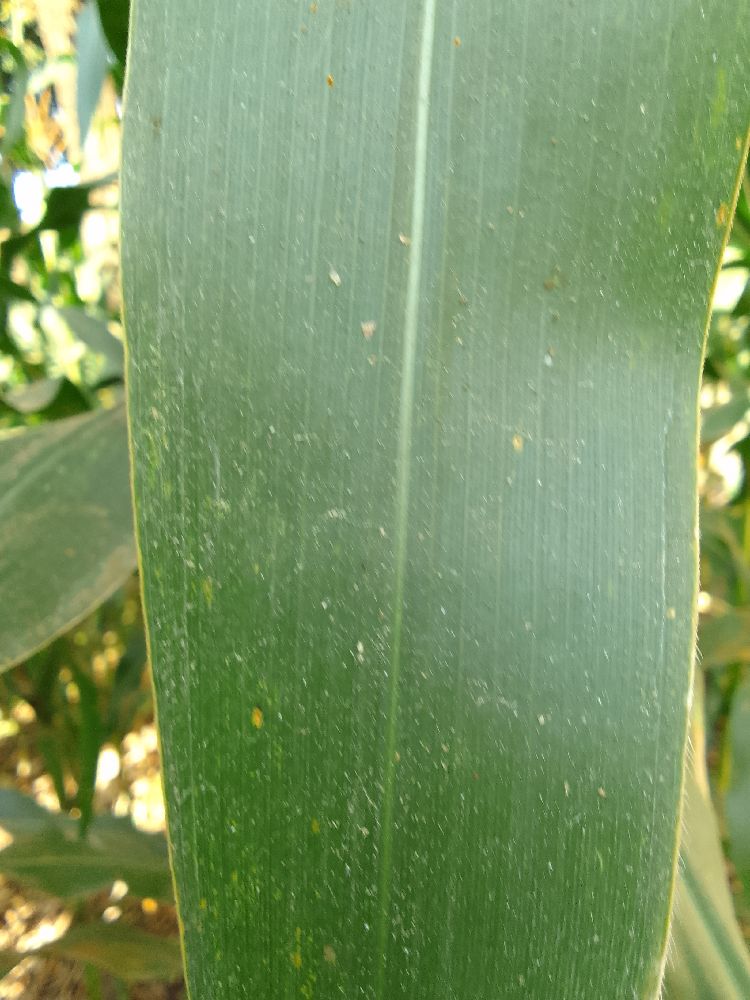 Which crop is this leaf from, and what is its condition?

maize, healthy
